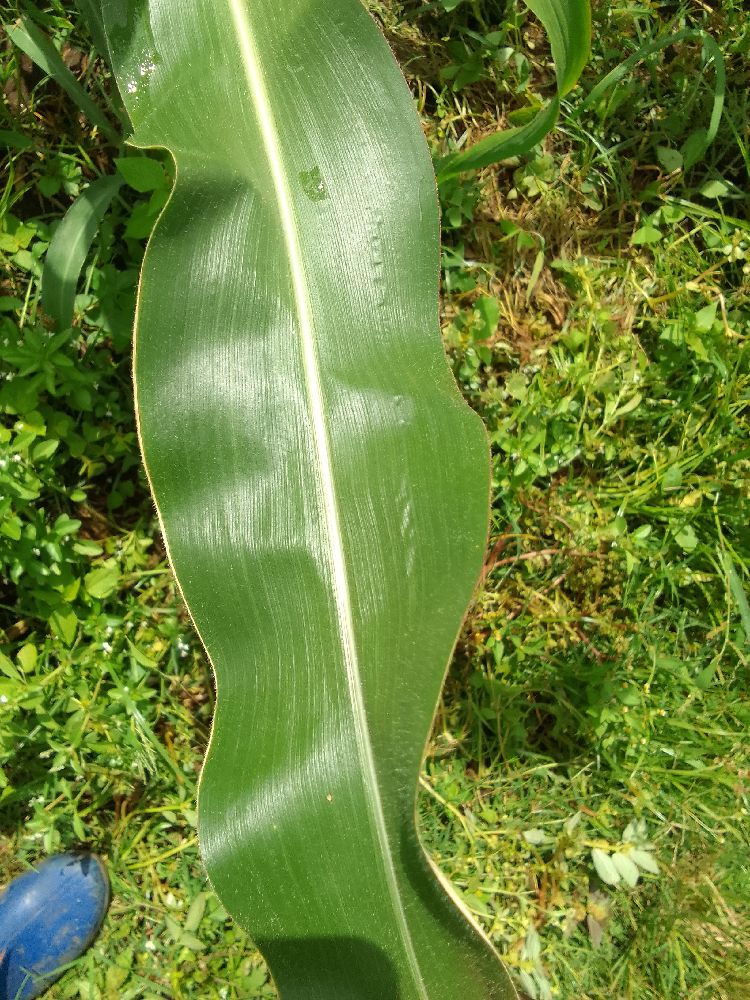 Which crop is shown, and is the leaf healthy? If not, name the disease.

maize, healthy
